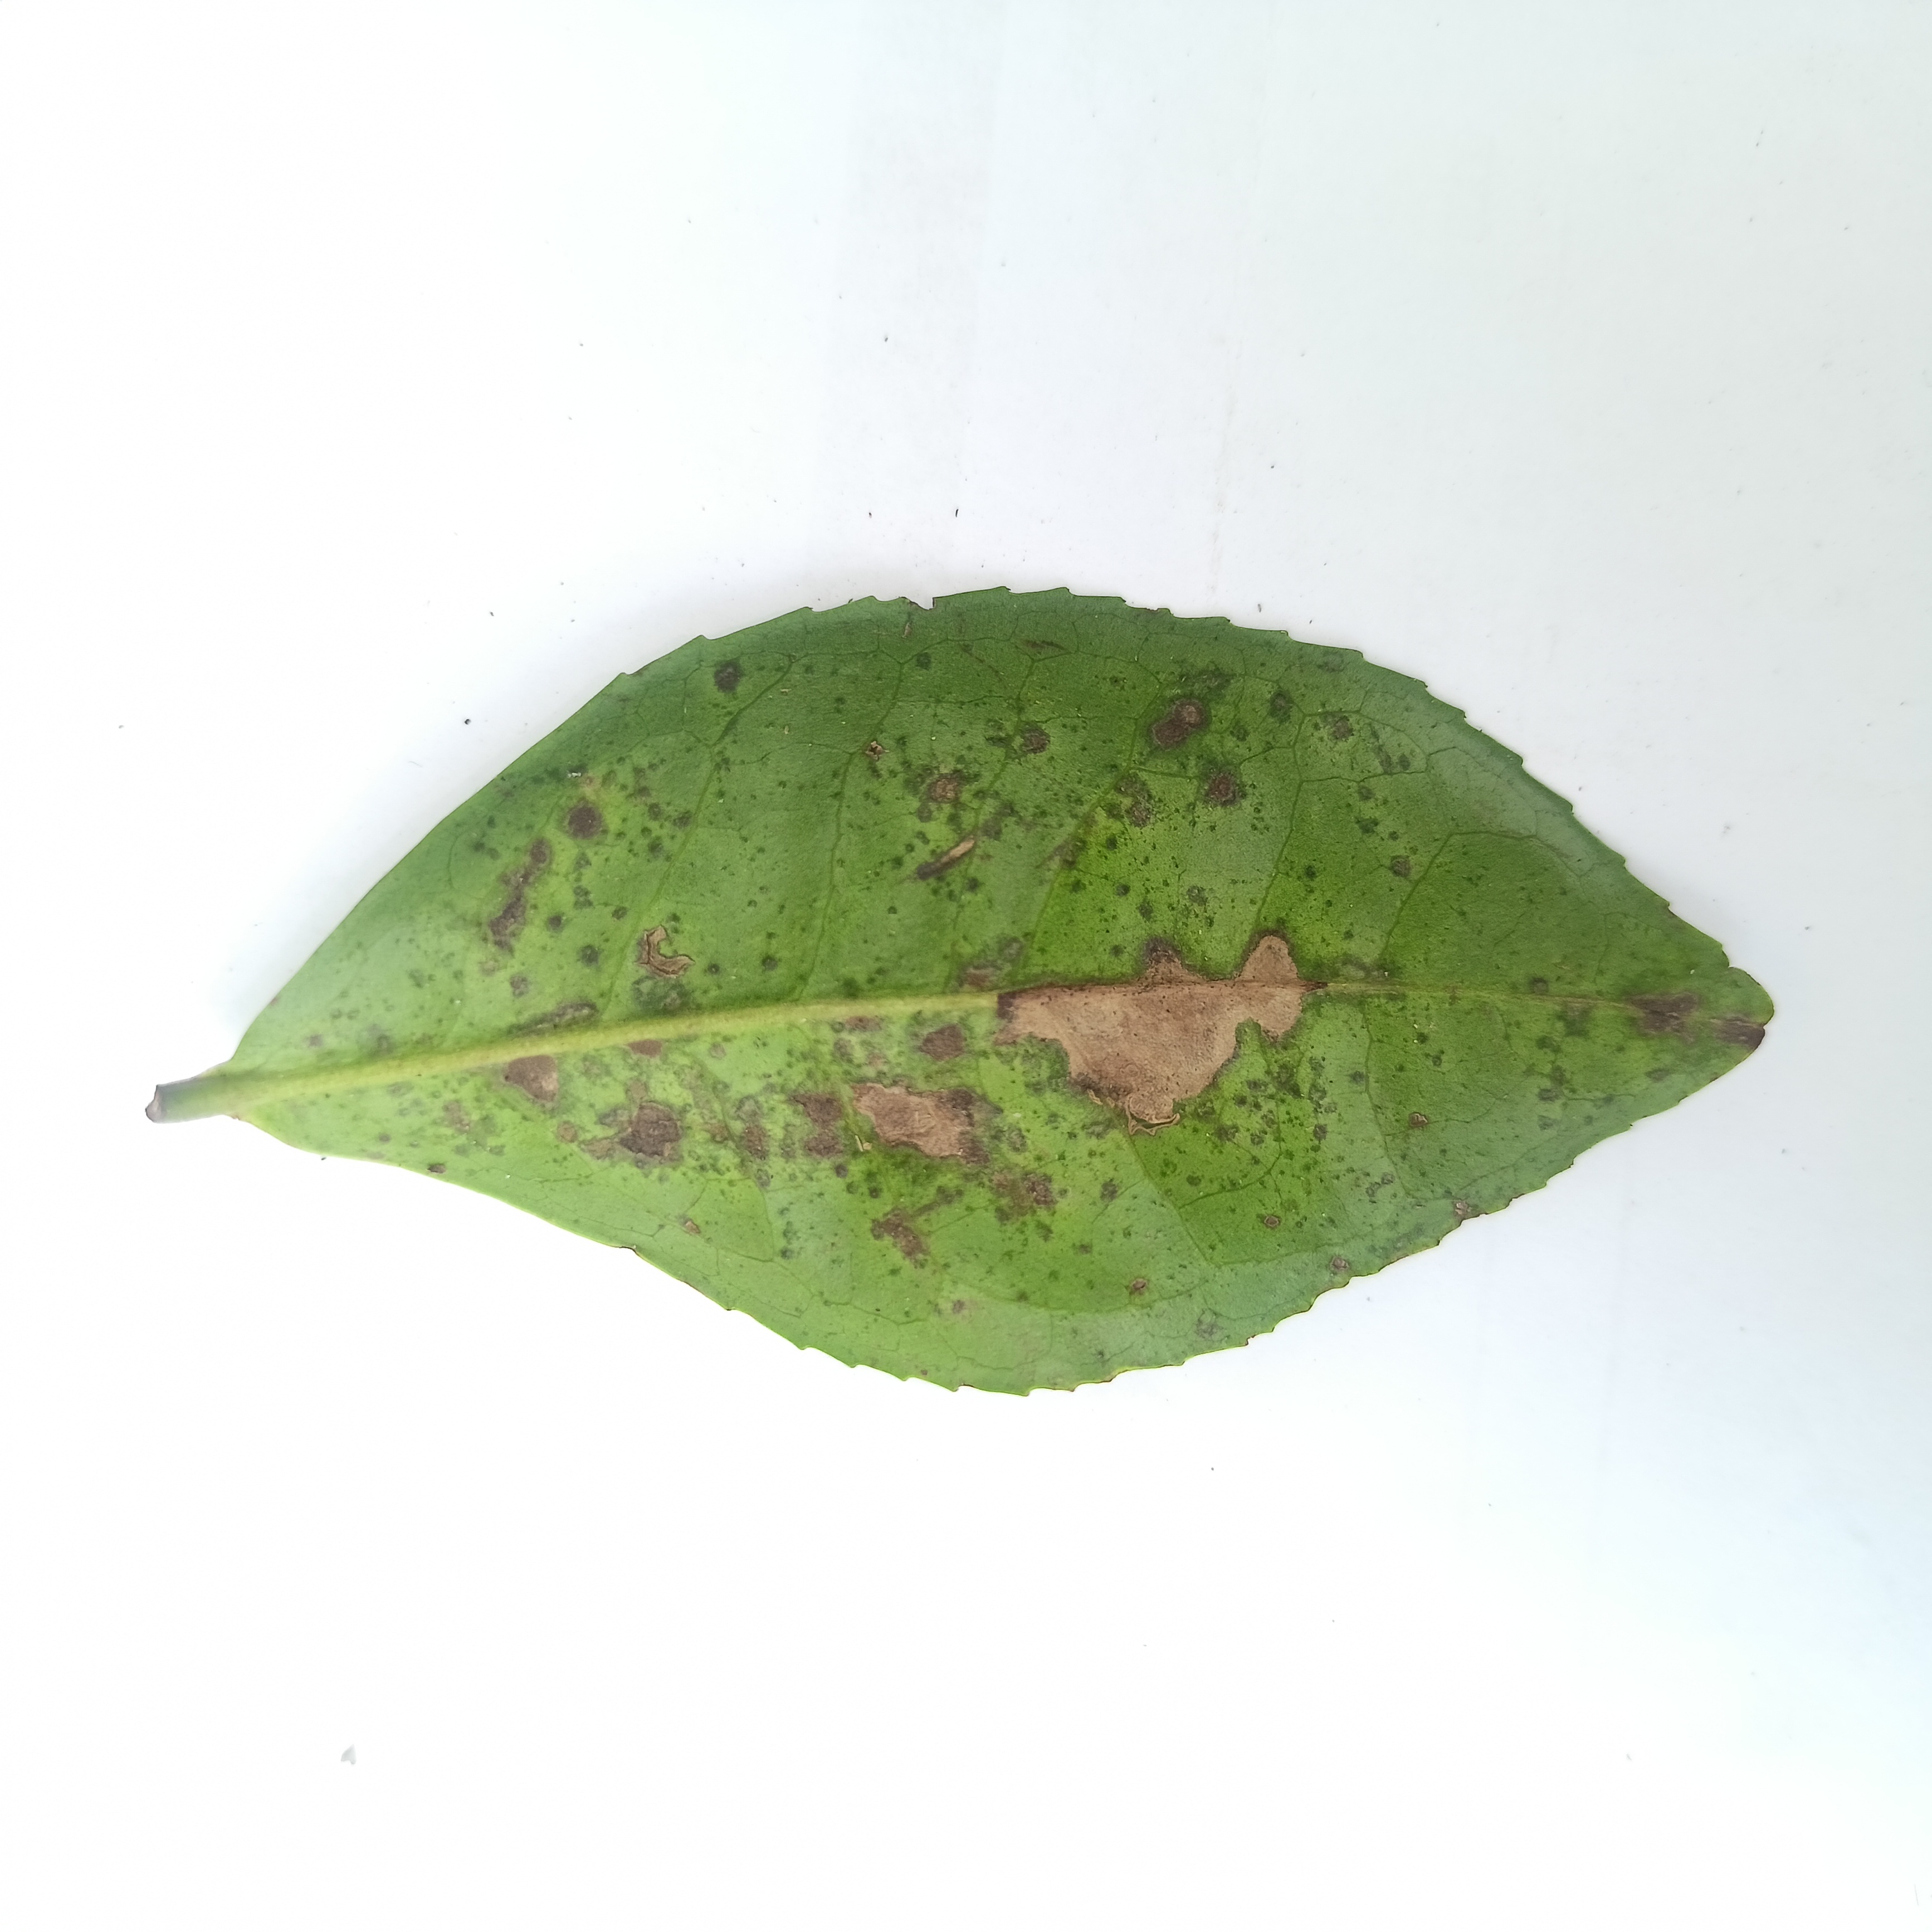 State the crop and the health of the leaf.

tea, brown blight
